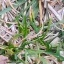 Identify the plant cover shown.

grass
